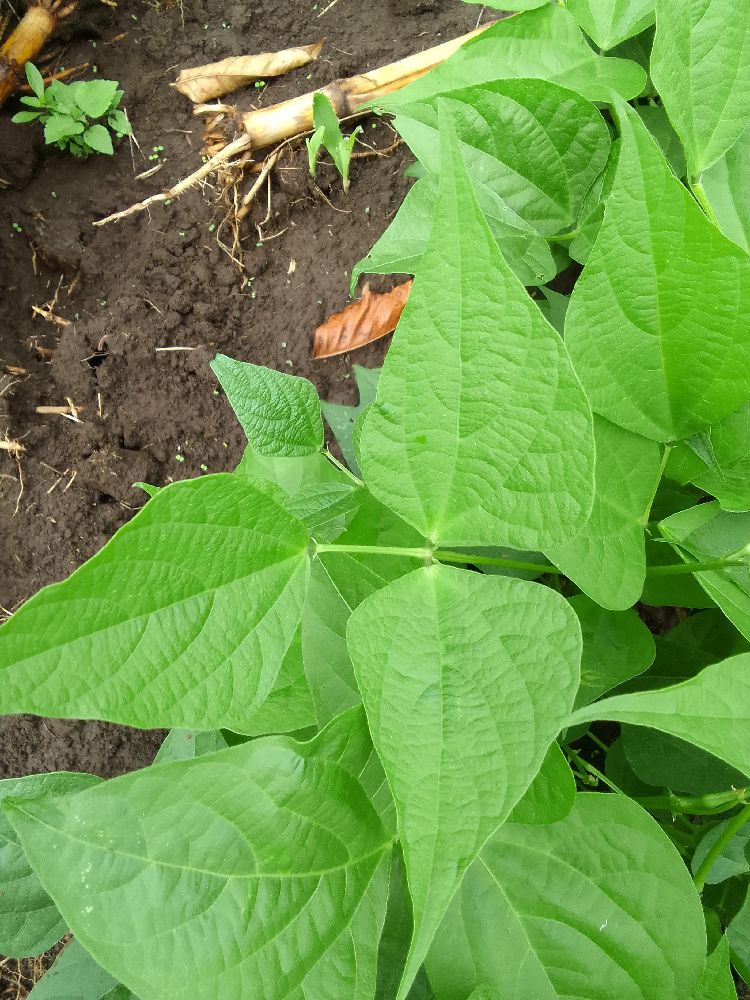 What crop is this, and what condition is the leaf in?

common bean, healthy
